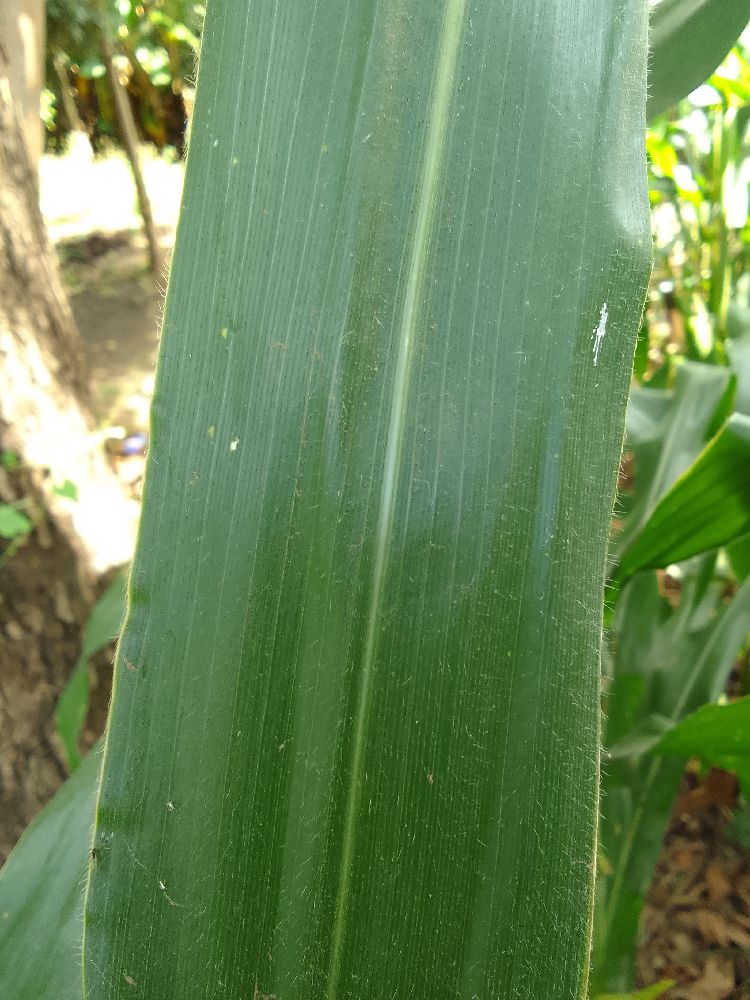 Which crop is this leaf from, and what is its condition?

maize, healthy
